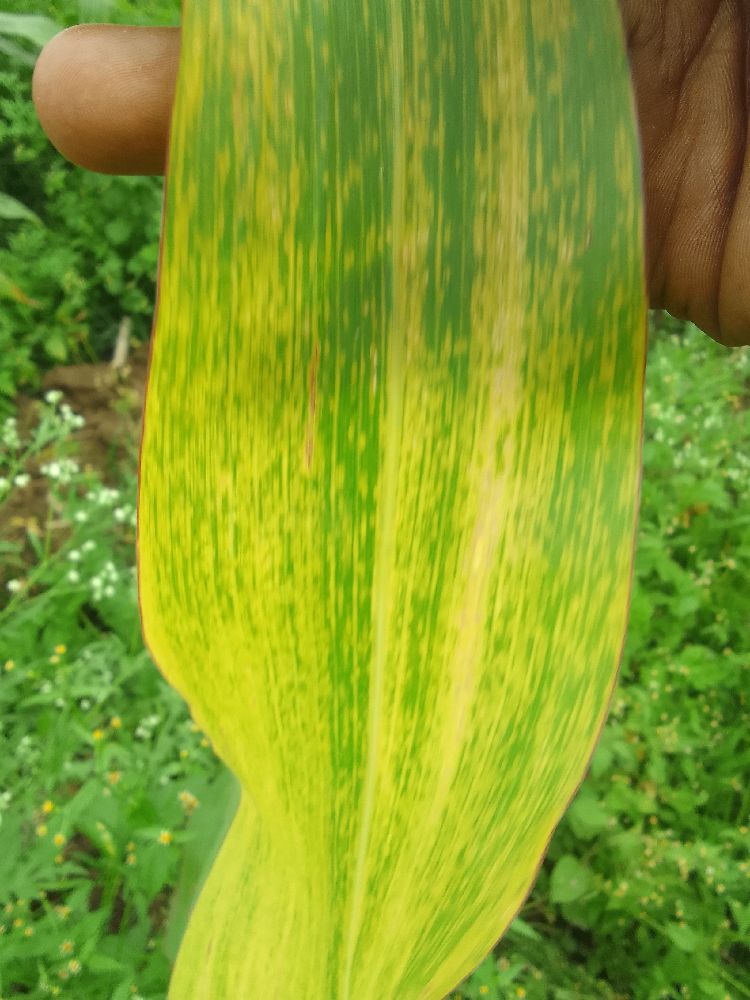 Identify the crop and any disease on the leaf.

maize, maize lethal necrosis
